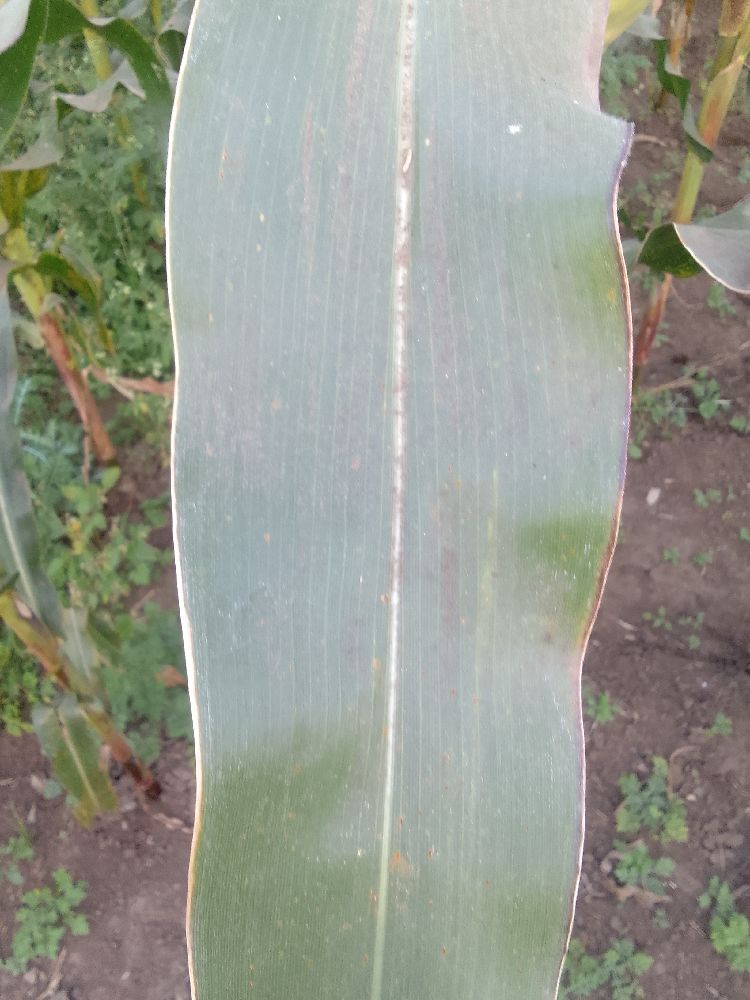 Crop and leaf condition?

maize, healthy
